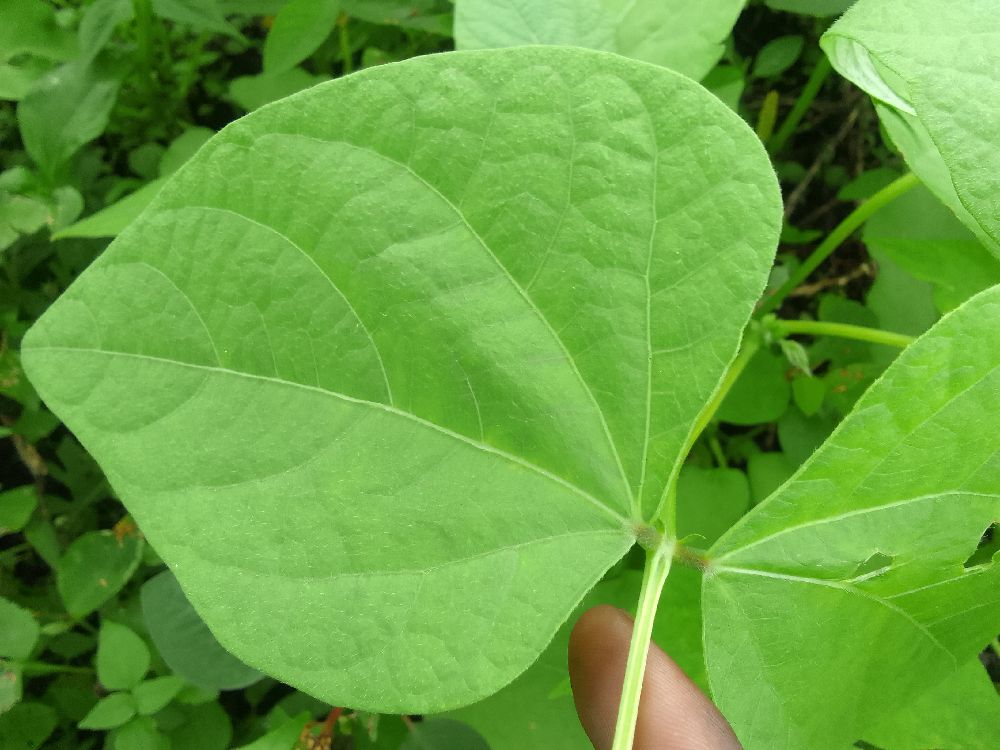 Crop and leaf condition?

common bean, healthy
